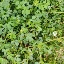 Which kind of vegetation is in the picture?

unstructured weed
